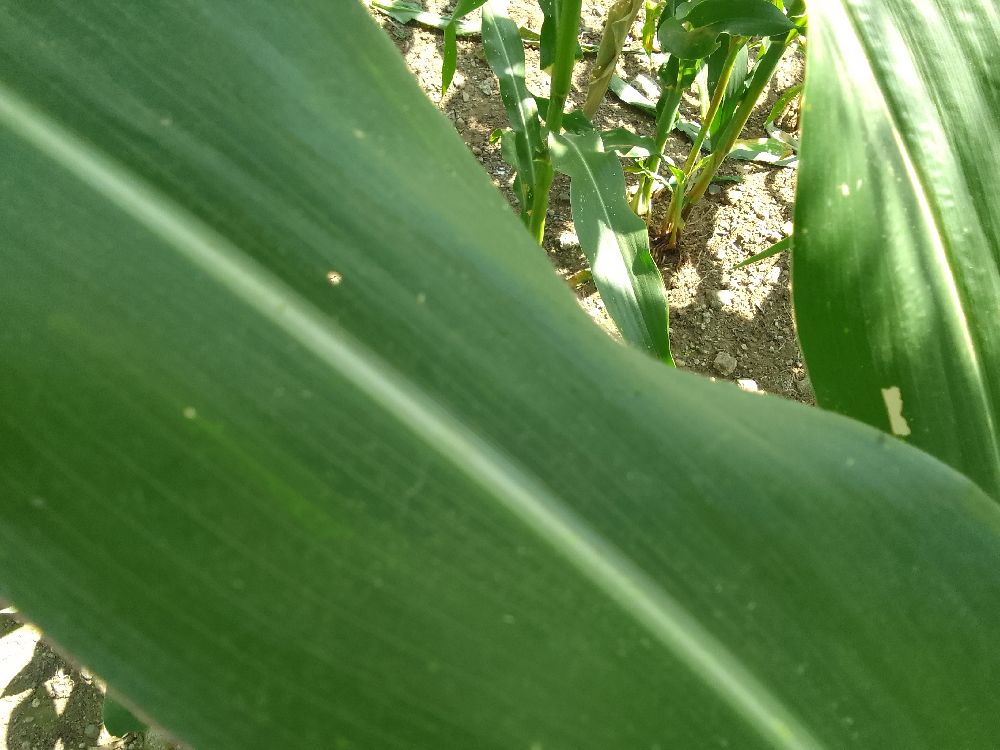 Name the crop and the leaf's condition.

maize, healthy
